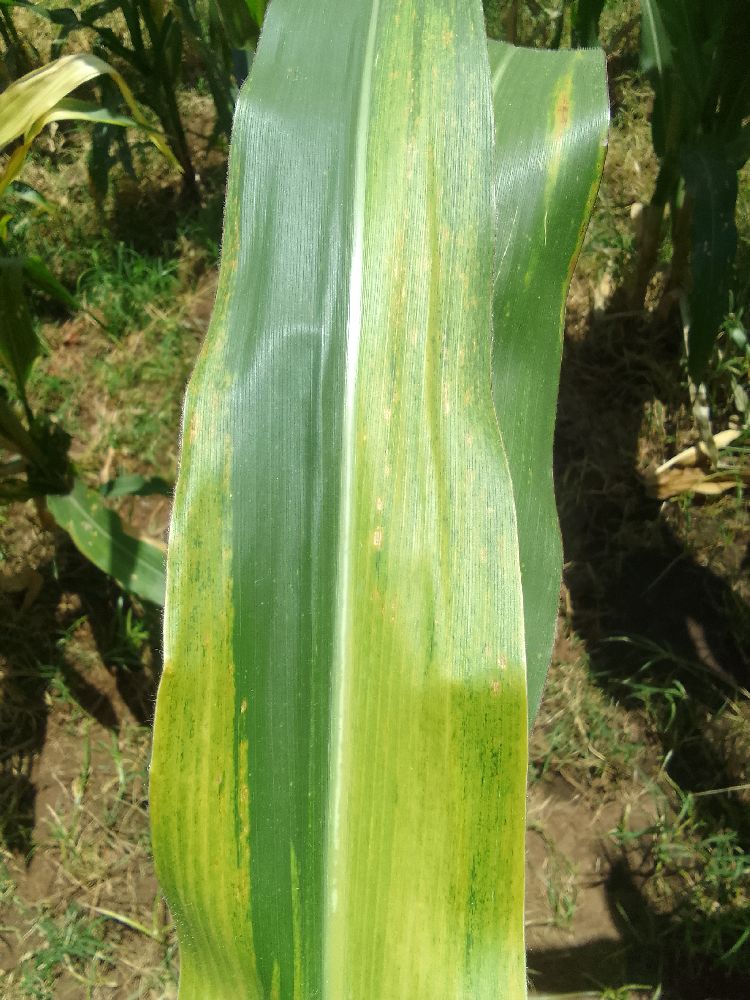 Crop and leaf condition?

maize, maize lethal necrosis
